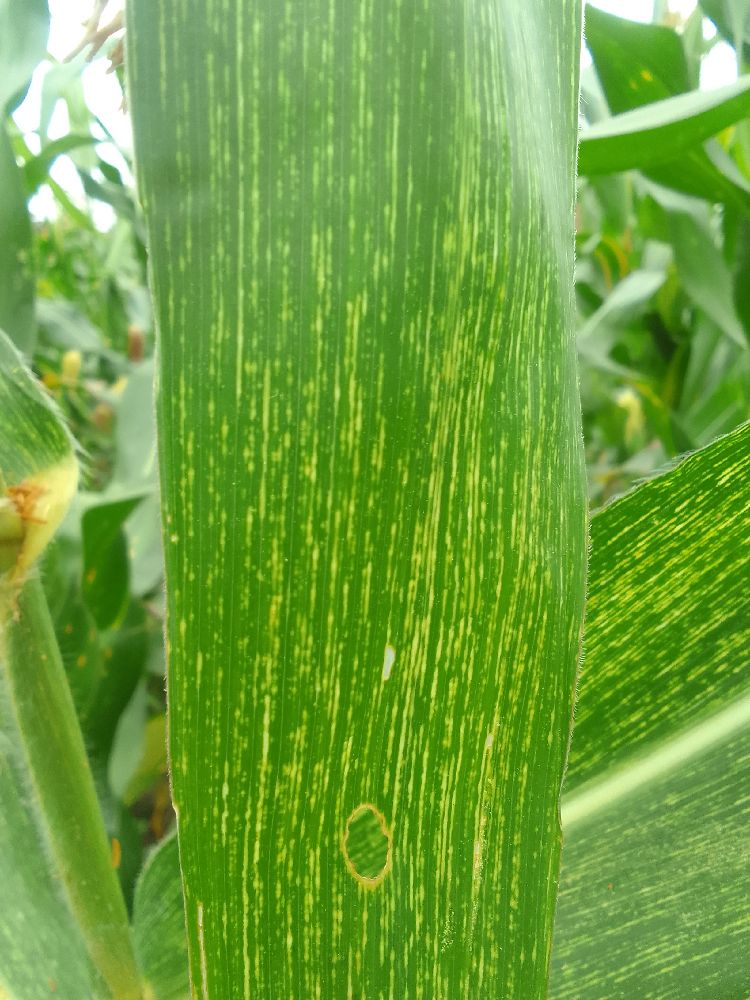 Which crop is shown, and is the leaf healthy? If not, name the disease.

maize, maize streak virus
